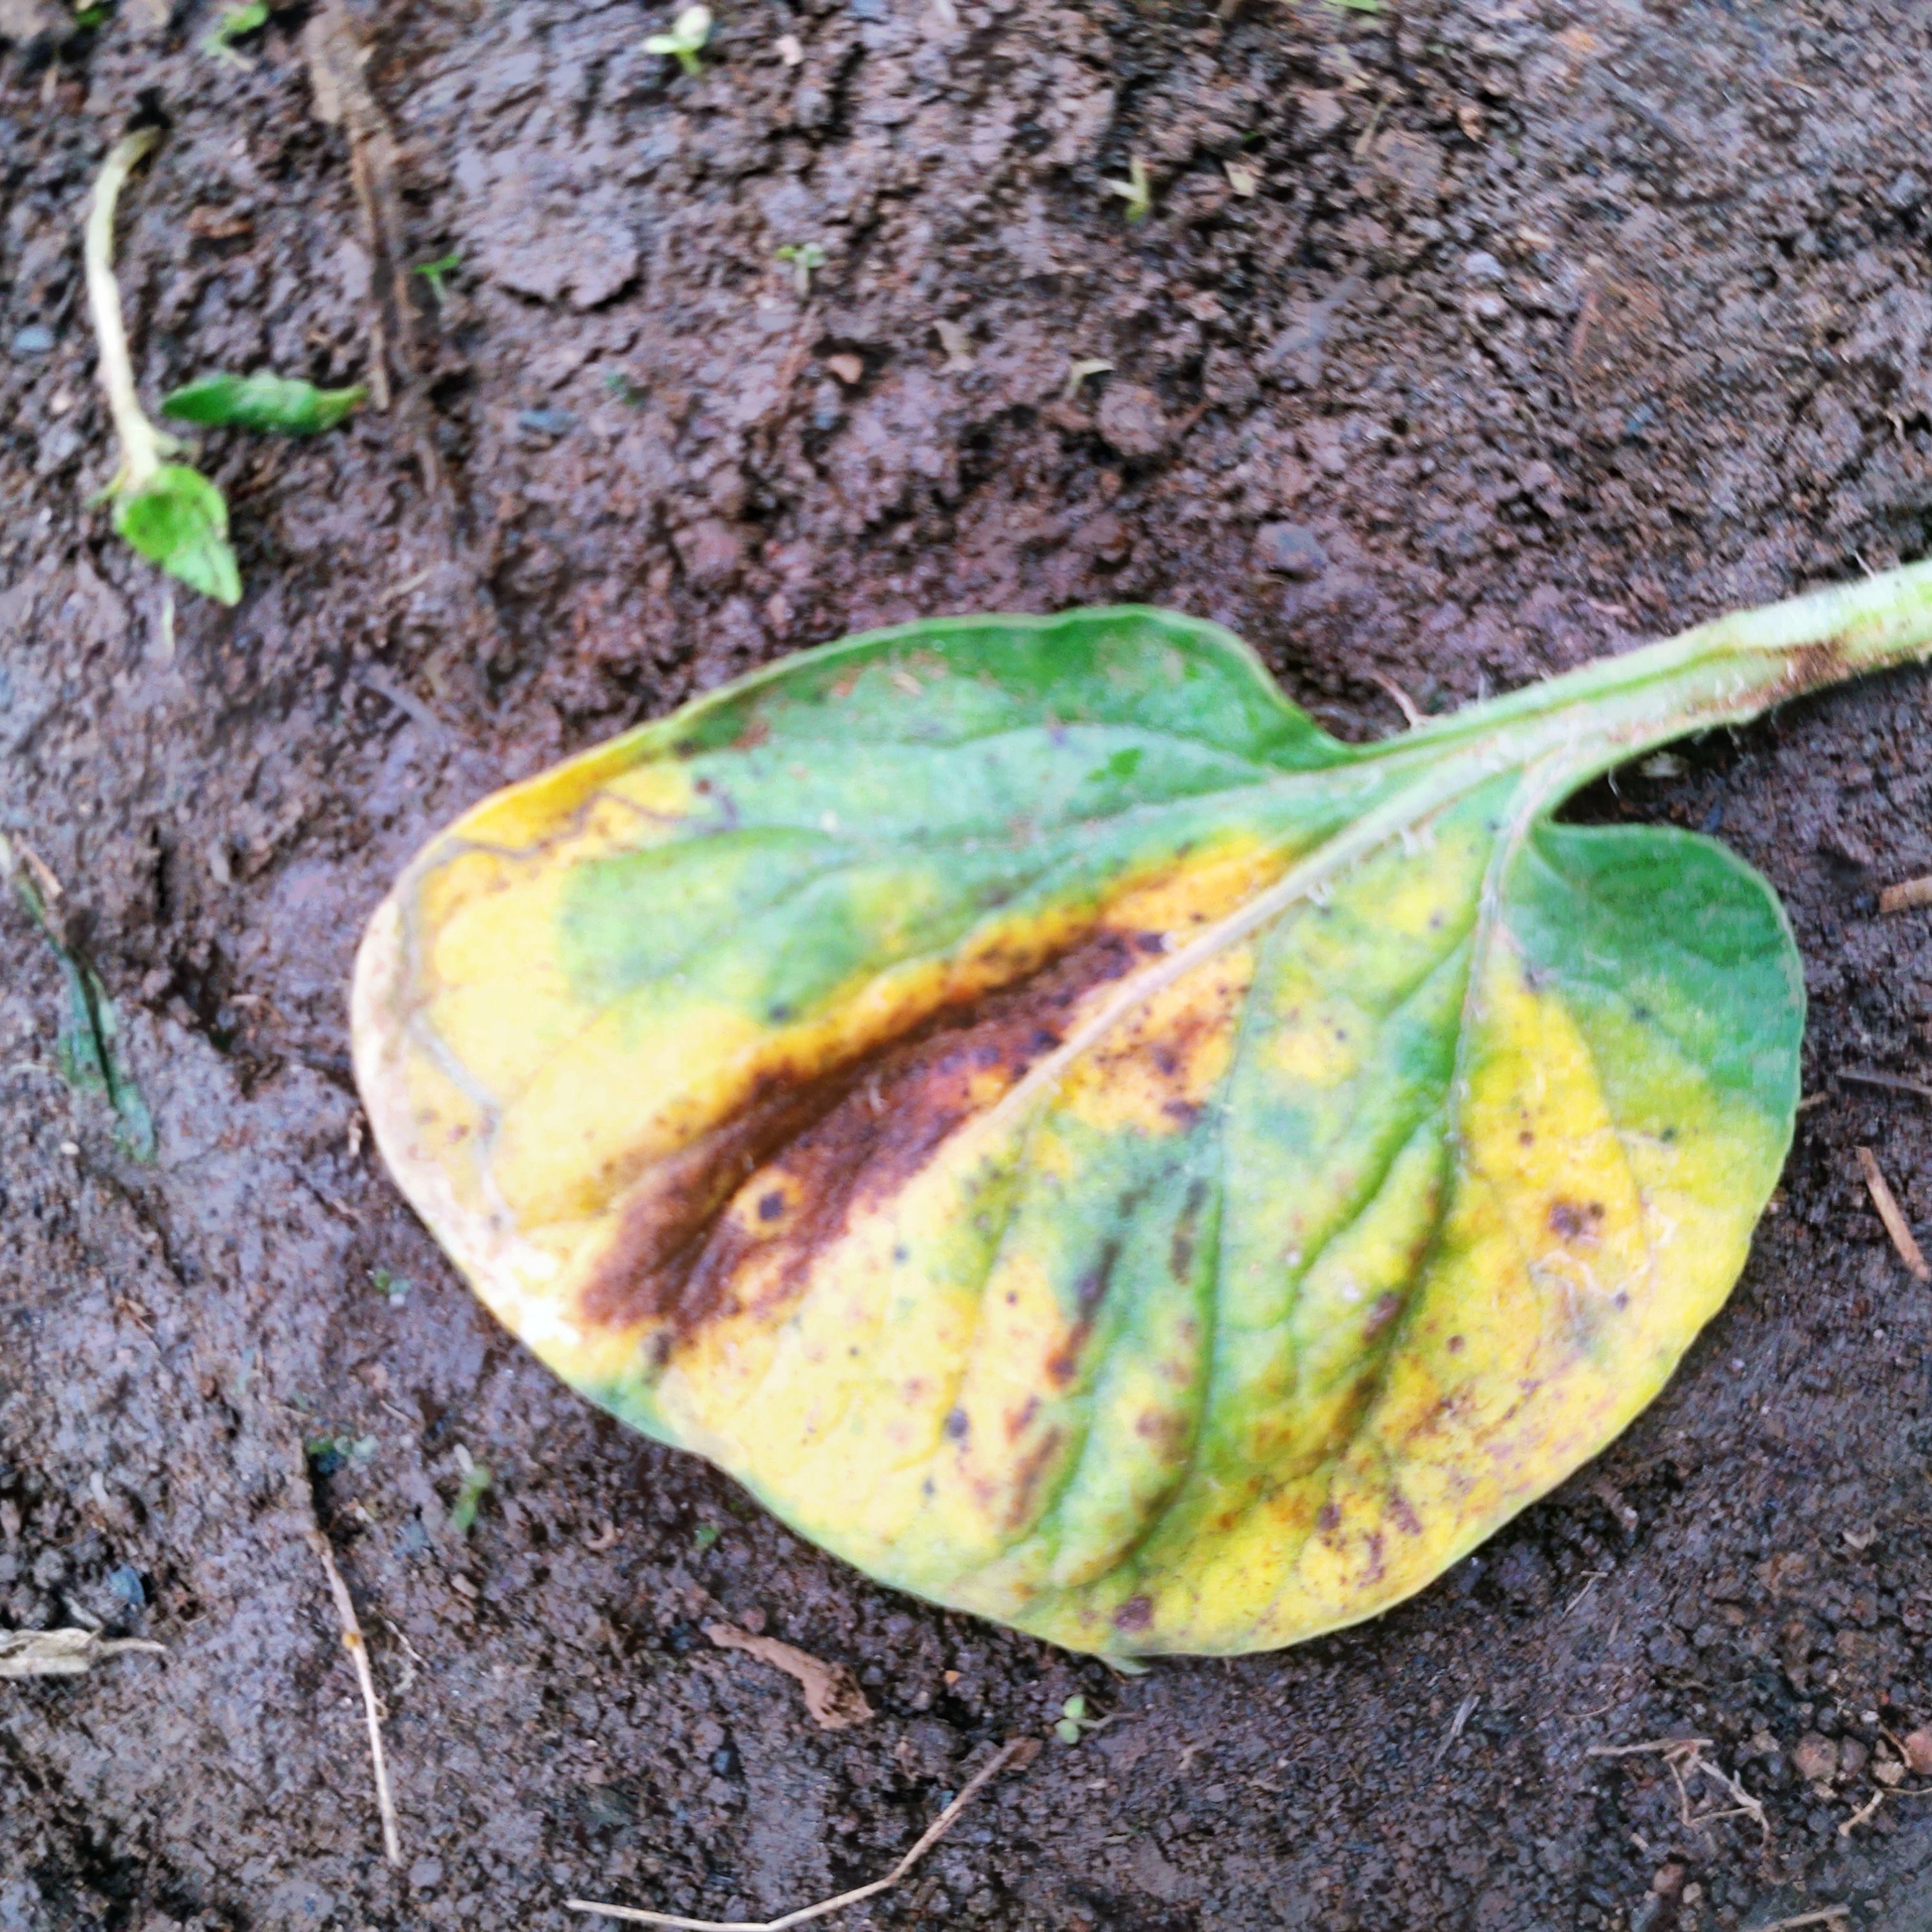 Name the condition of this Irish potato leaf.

late blight
